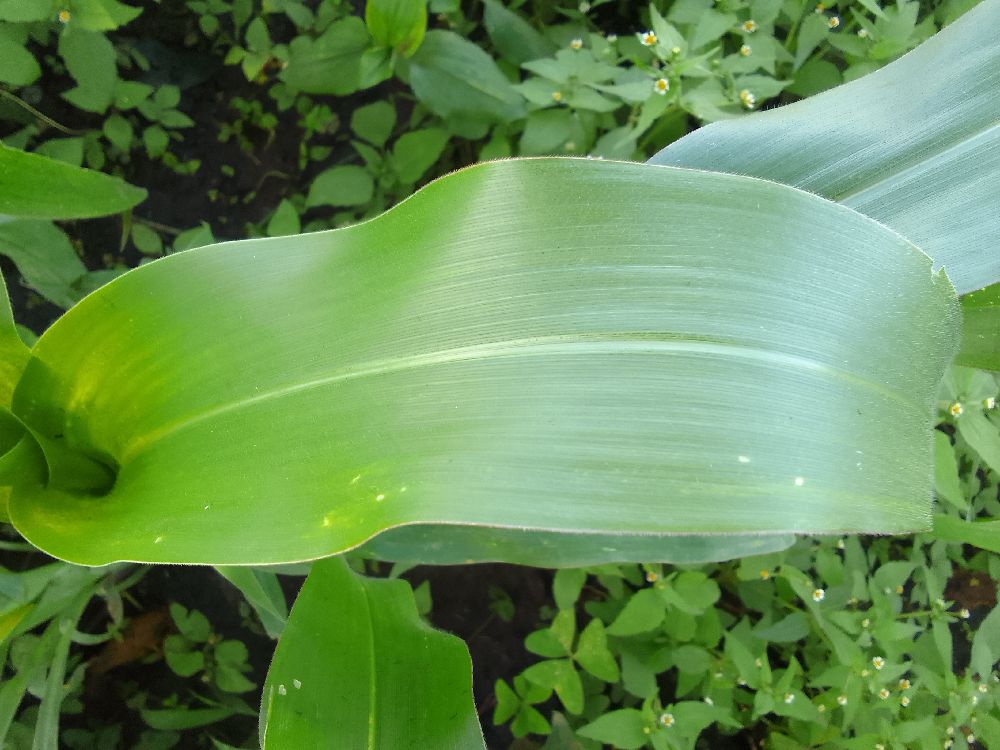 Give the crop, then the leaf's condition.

maize, healthy
